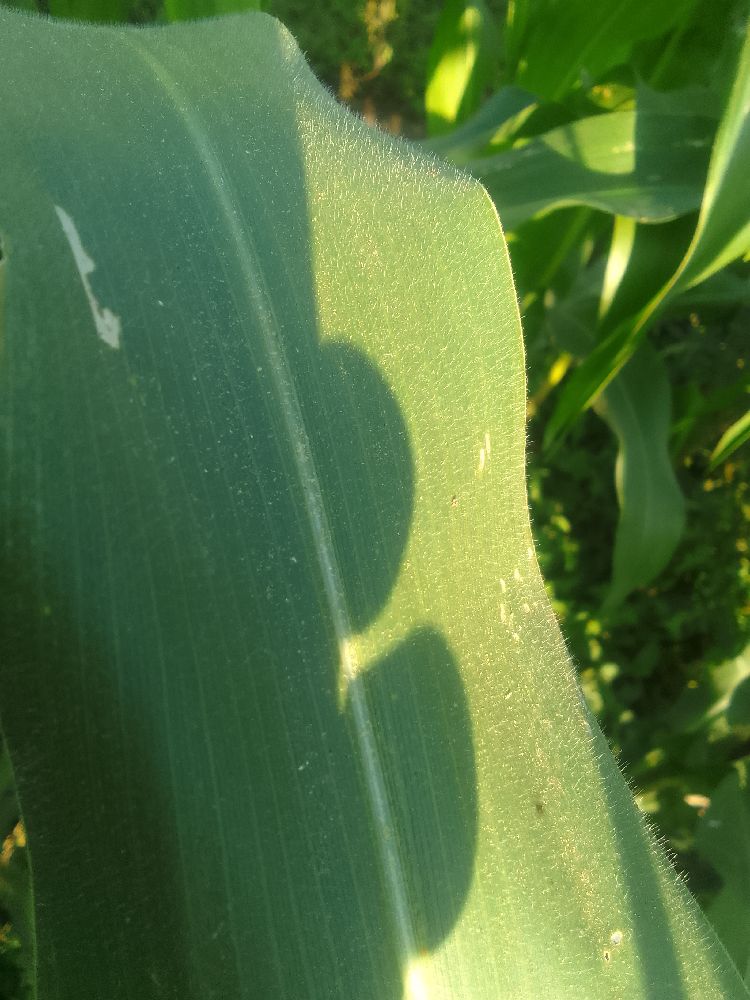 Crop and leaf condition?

maize, healthy
